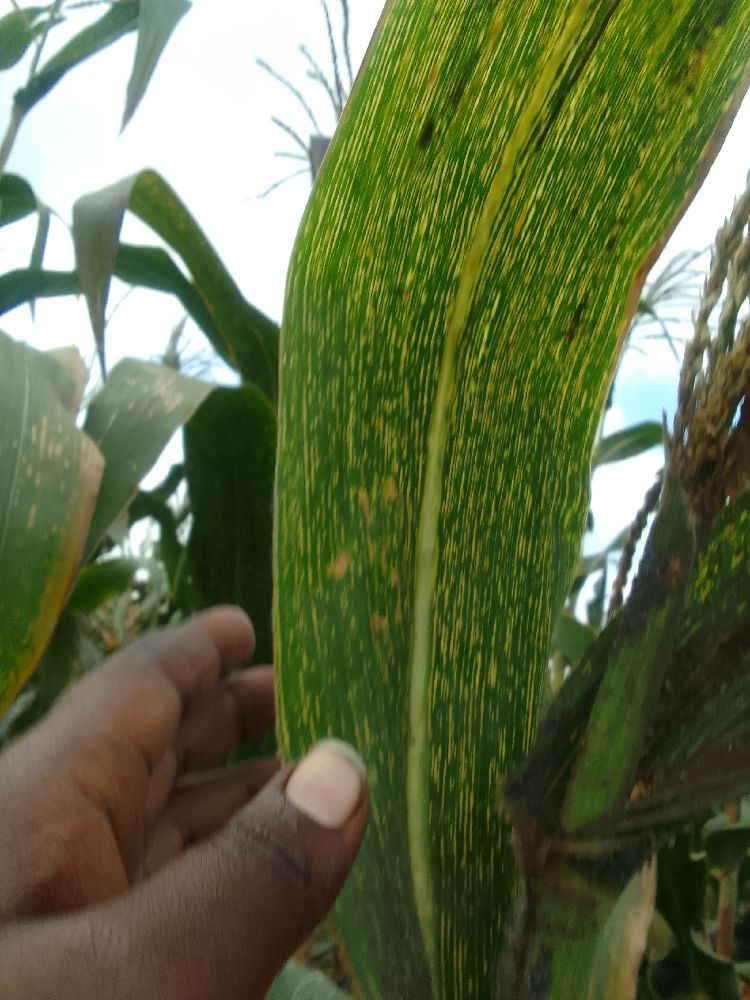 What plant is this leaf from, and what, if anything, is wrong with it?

maize, maize streak virus
